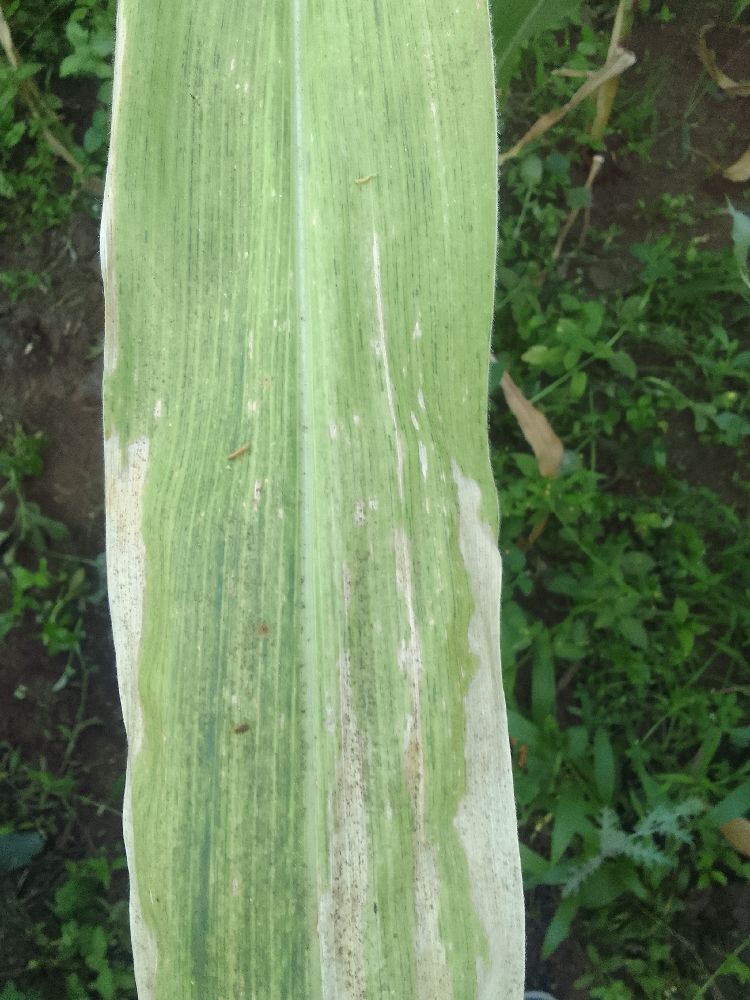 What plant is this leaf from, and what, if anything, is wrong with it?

maize, maize lethal necrosis
